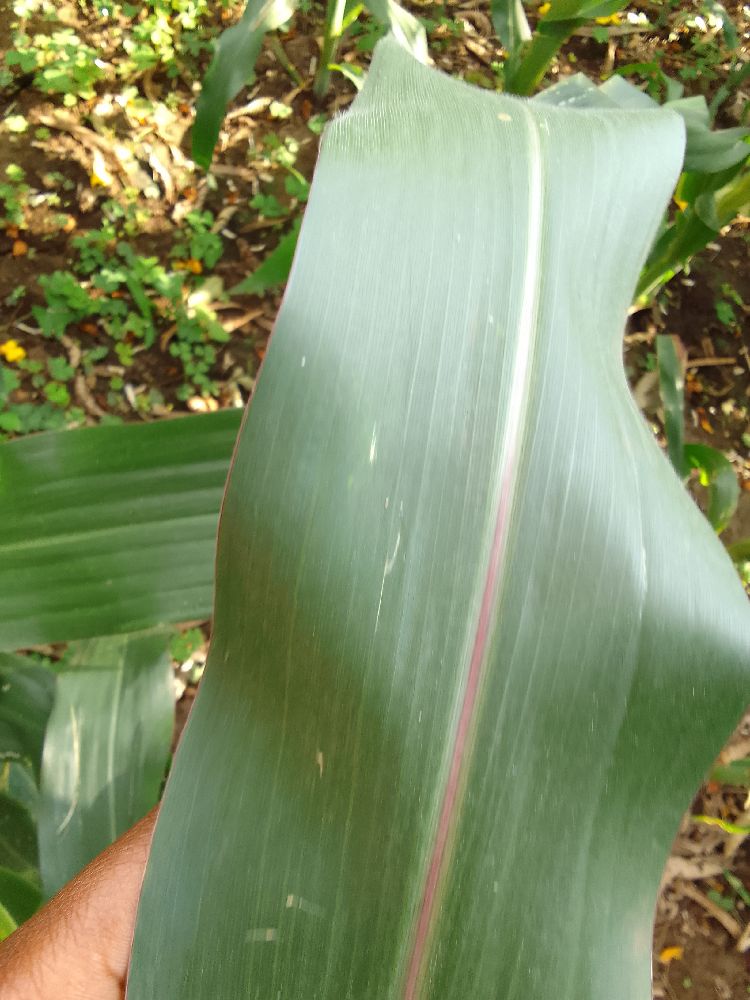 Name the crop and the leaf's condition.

maize, healthy
